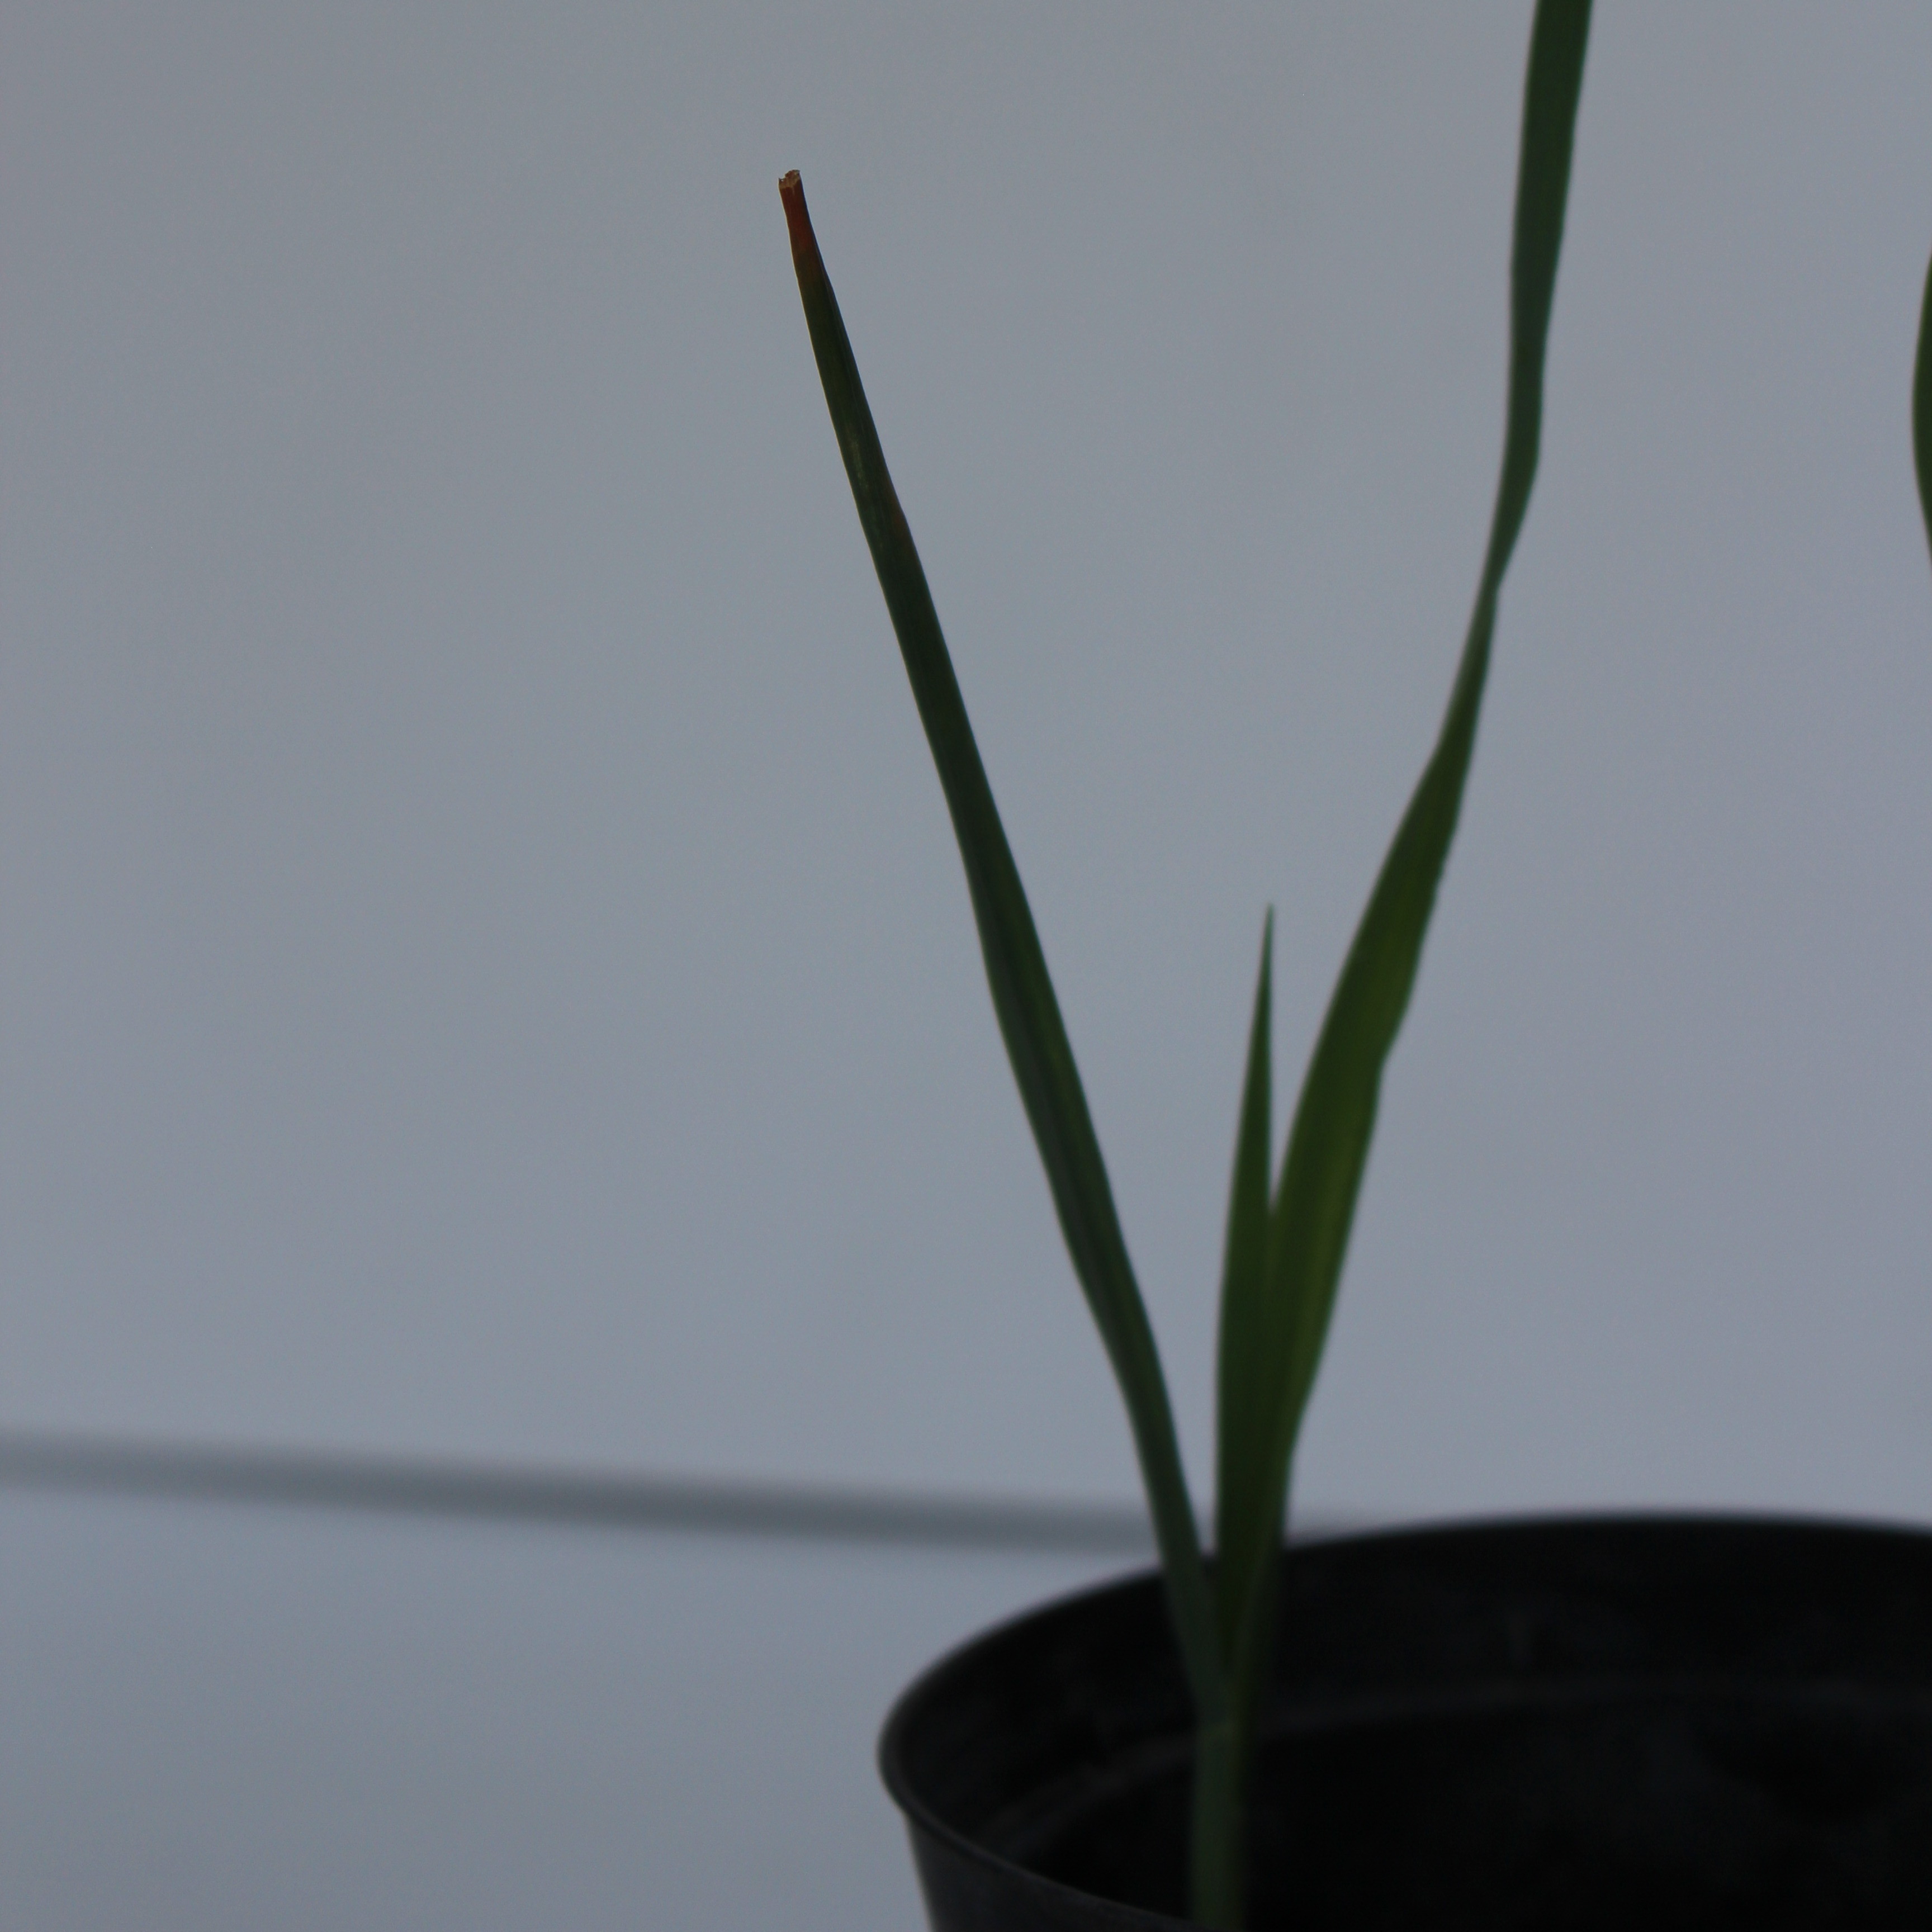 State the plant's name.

Avena sterilis
